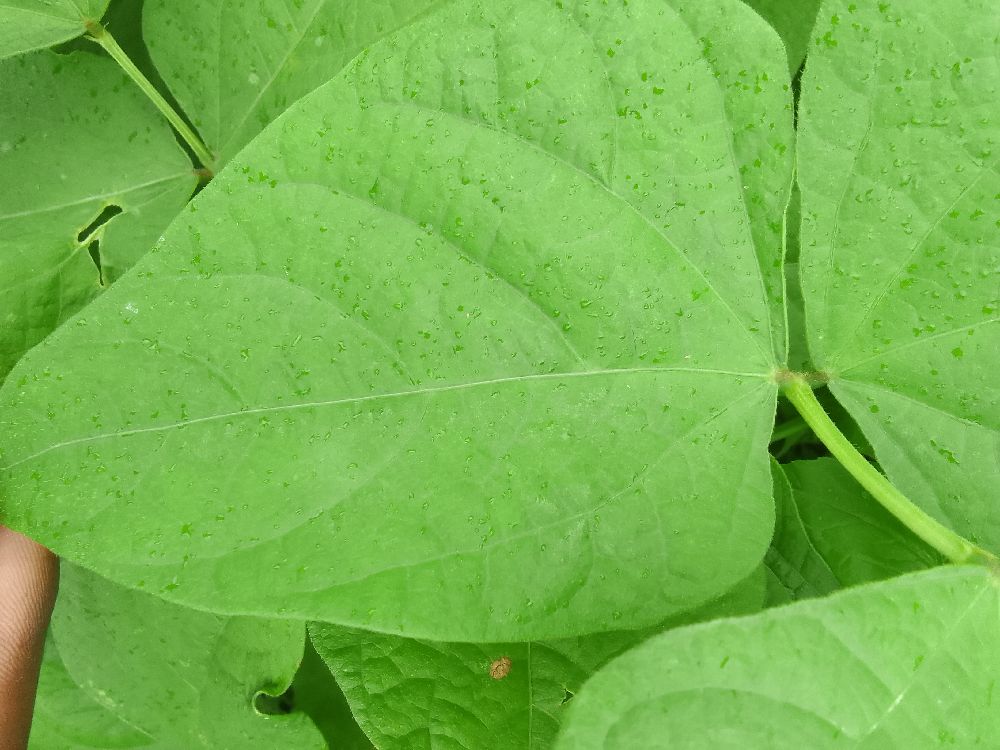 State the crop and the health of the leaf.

common bean, healthy
